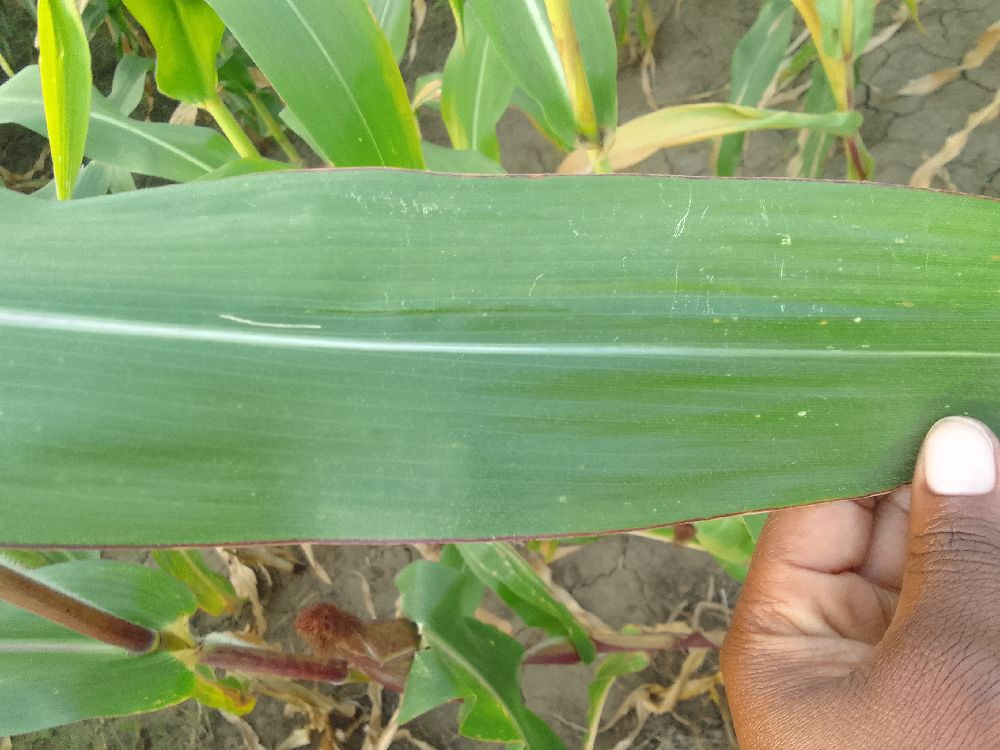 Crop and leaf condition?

maize, healthy
